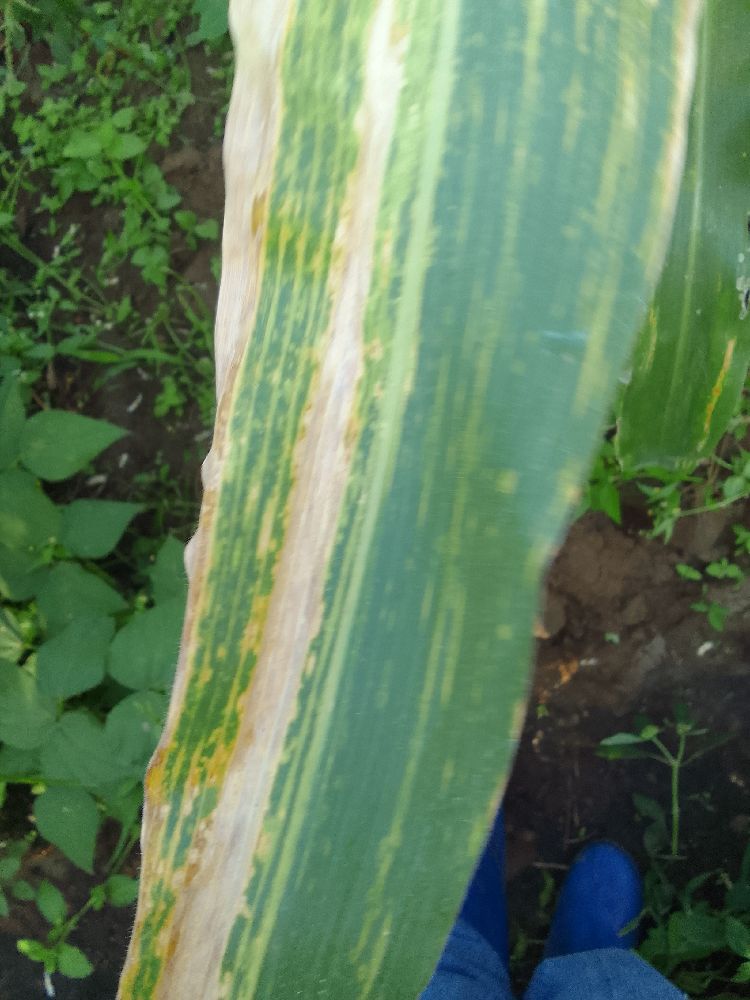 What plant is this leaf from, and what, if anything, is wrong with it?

maize, maize lethal necrosis
